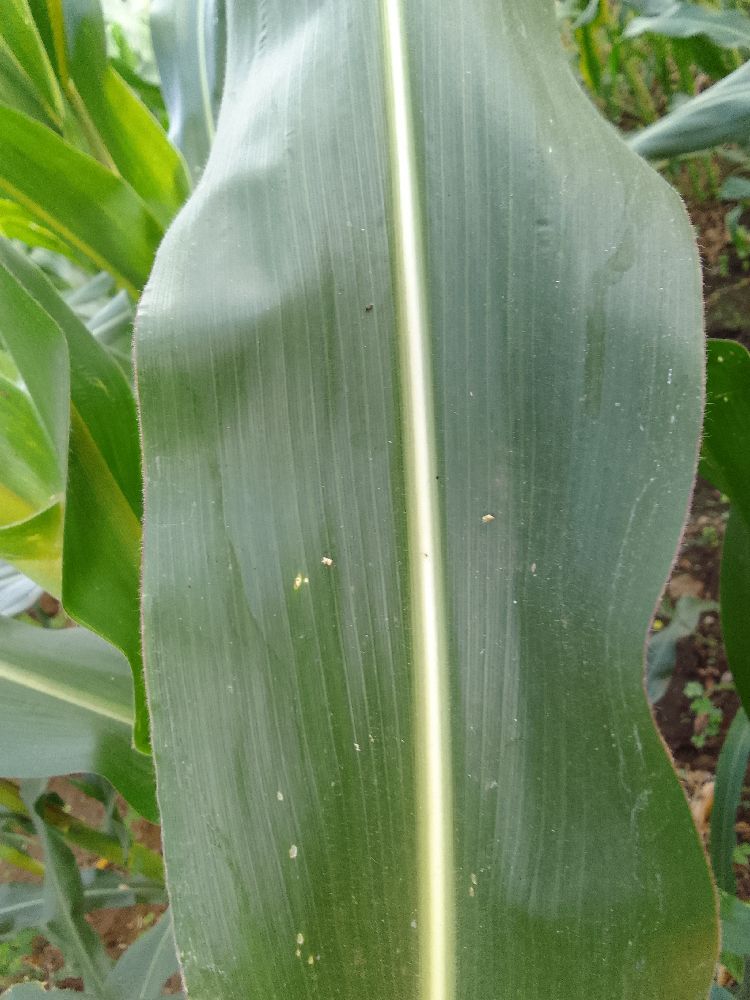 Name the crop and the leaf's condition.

maize, healthy
